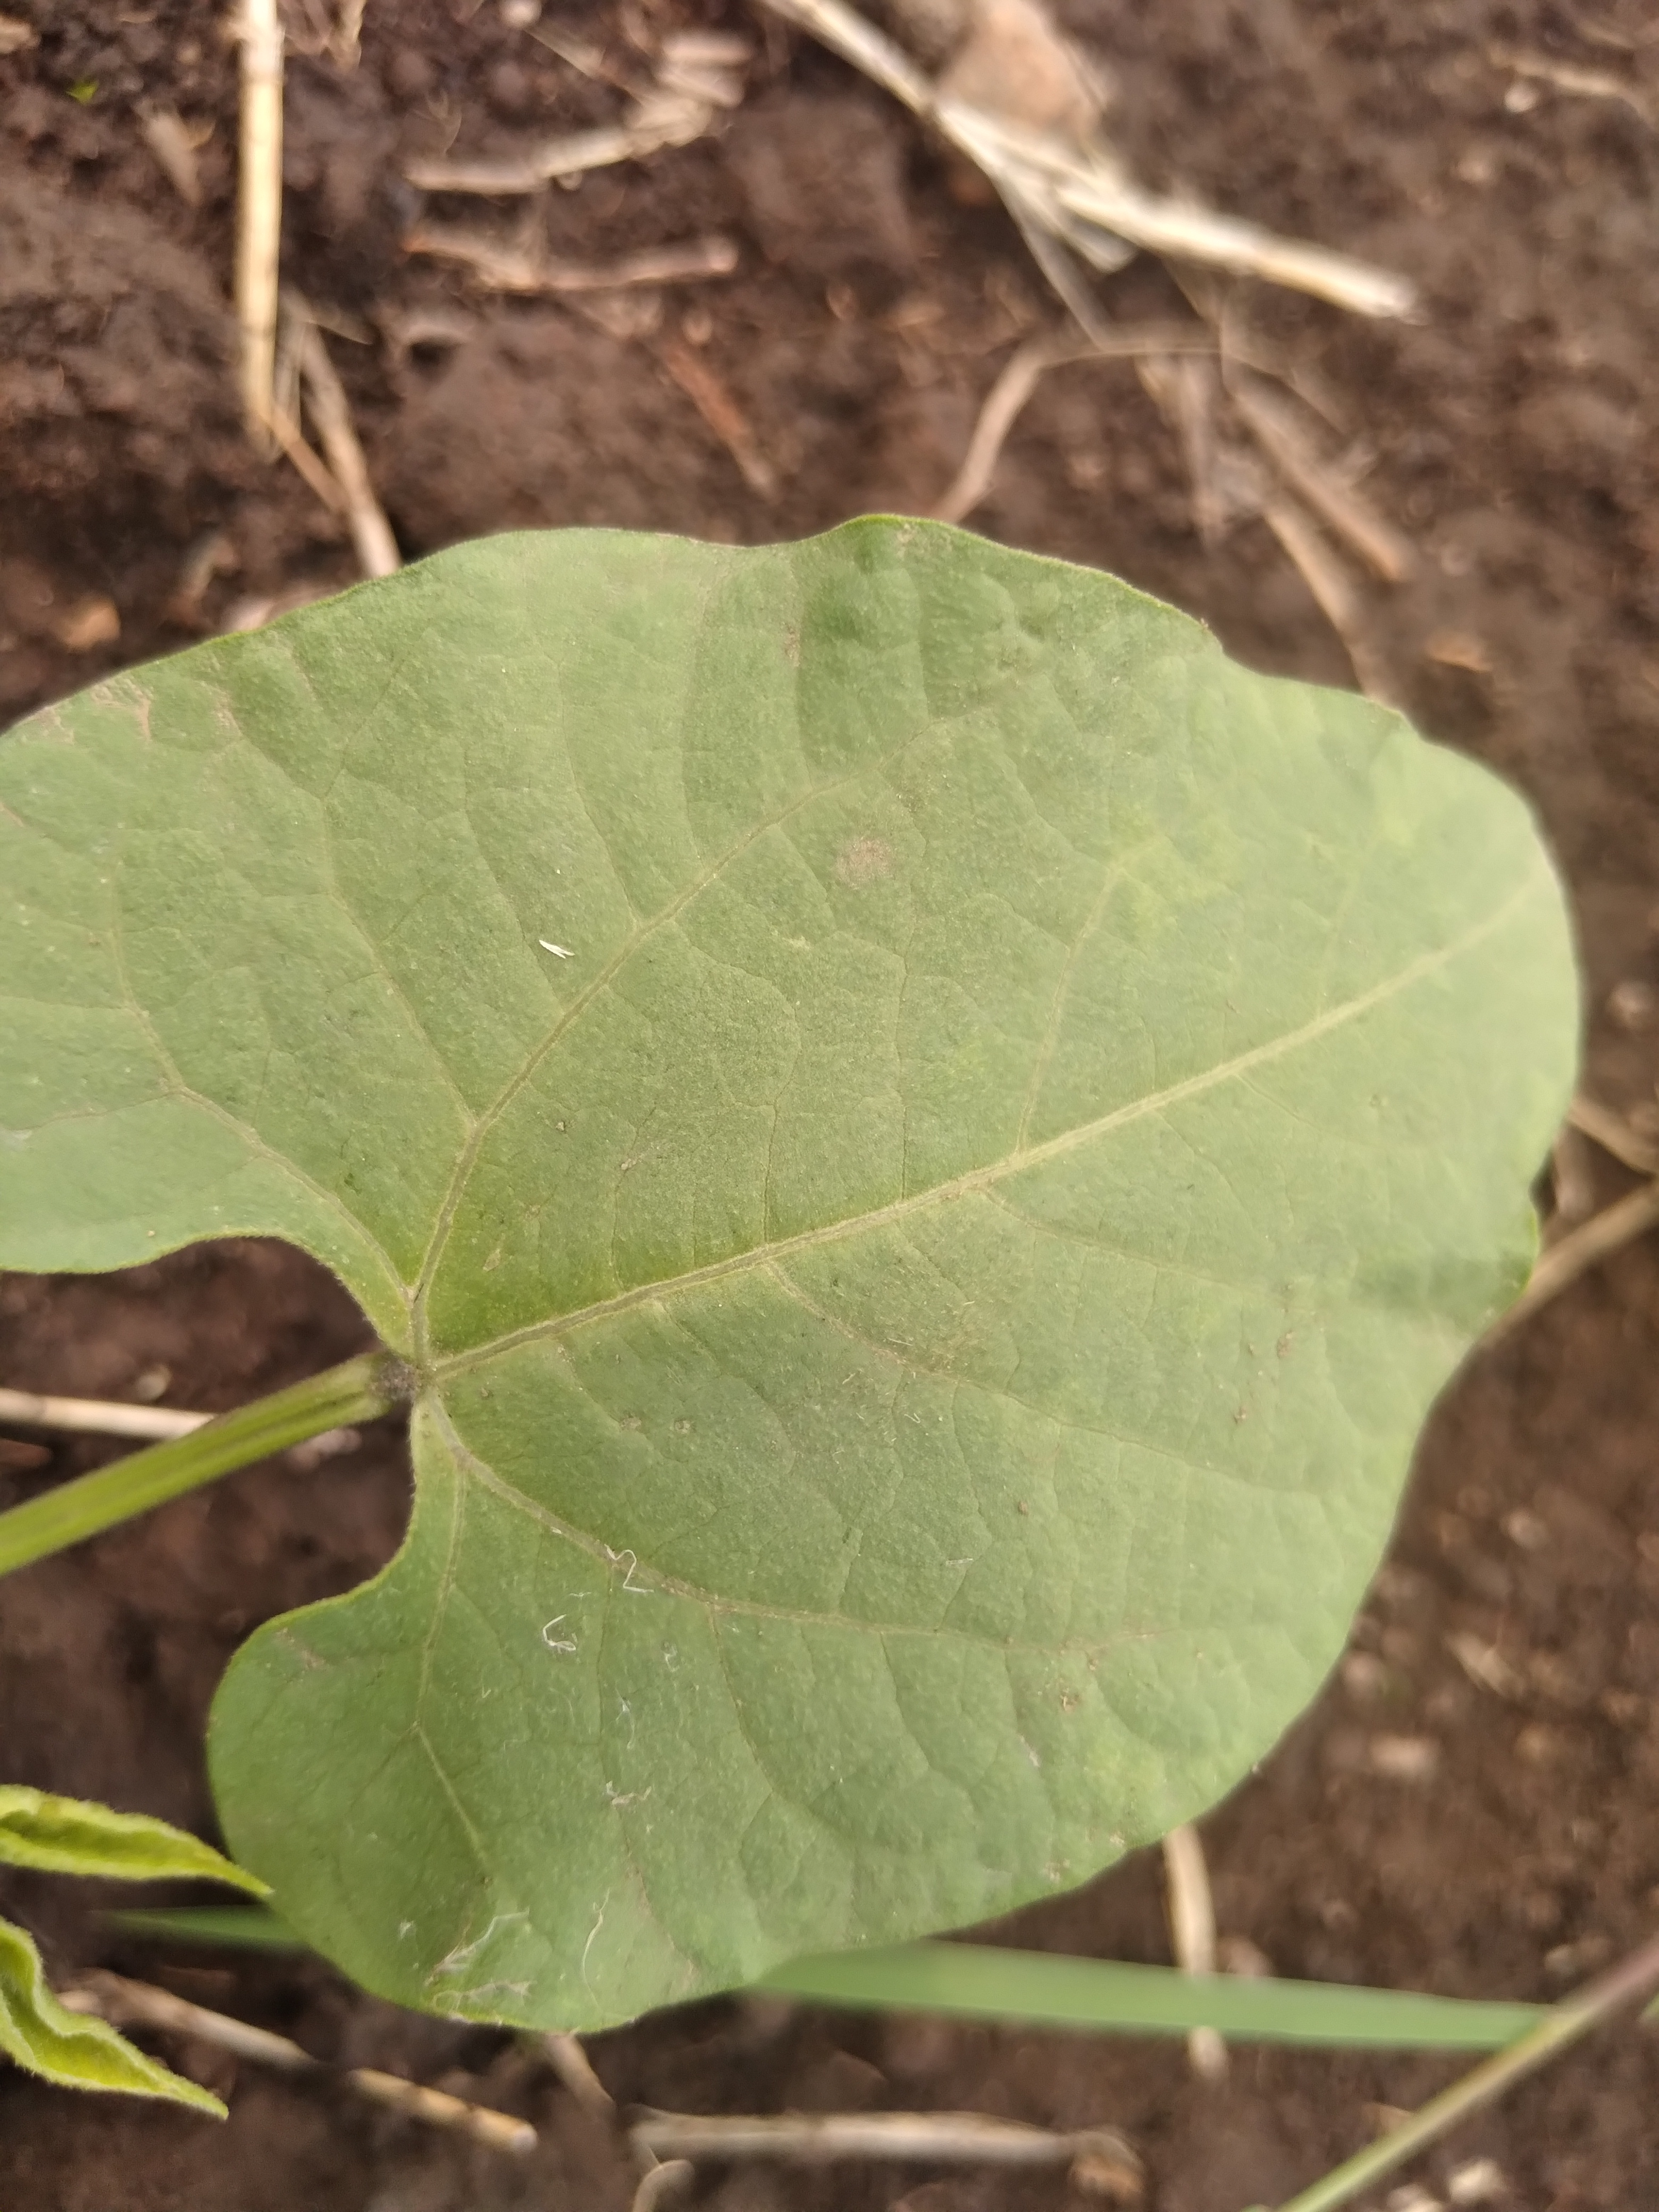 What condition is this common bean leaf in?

healthy
